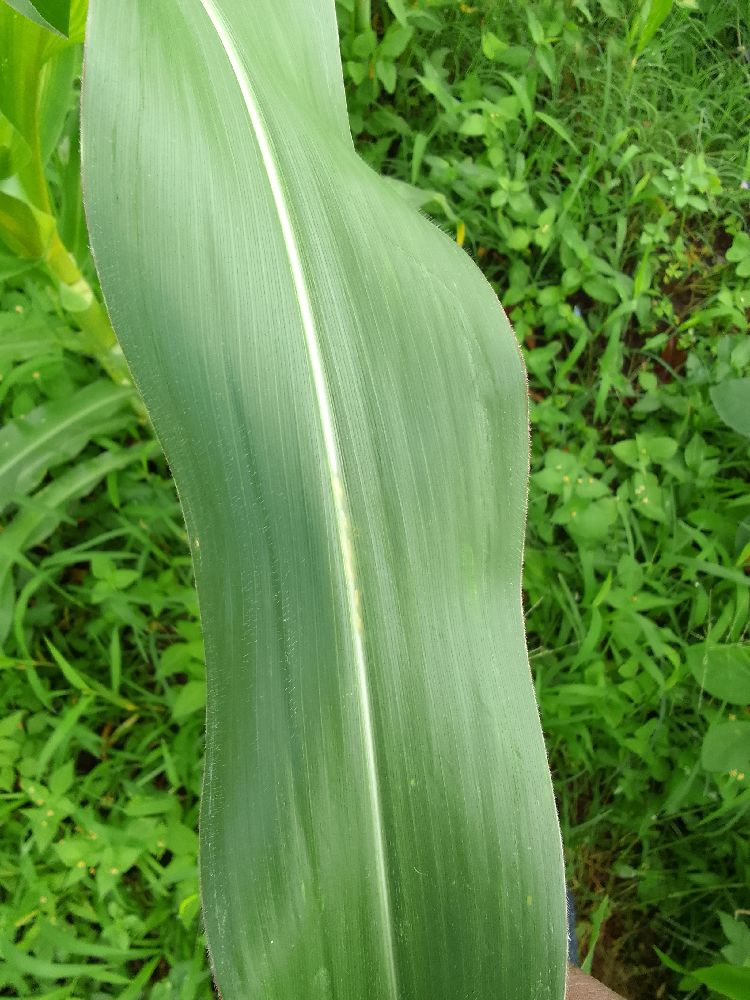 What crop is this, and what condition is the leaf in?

maize, healthy
